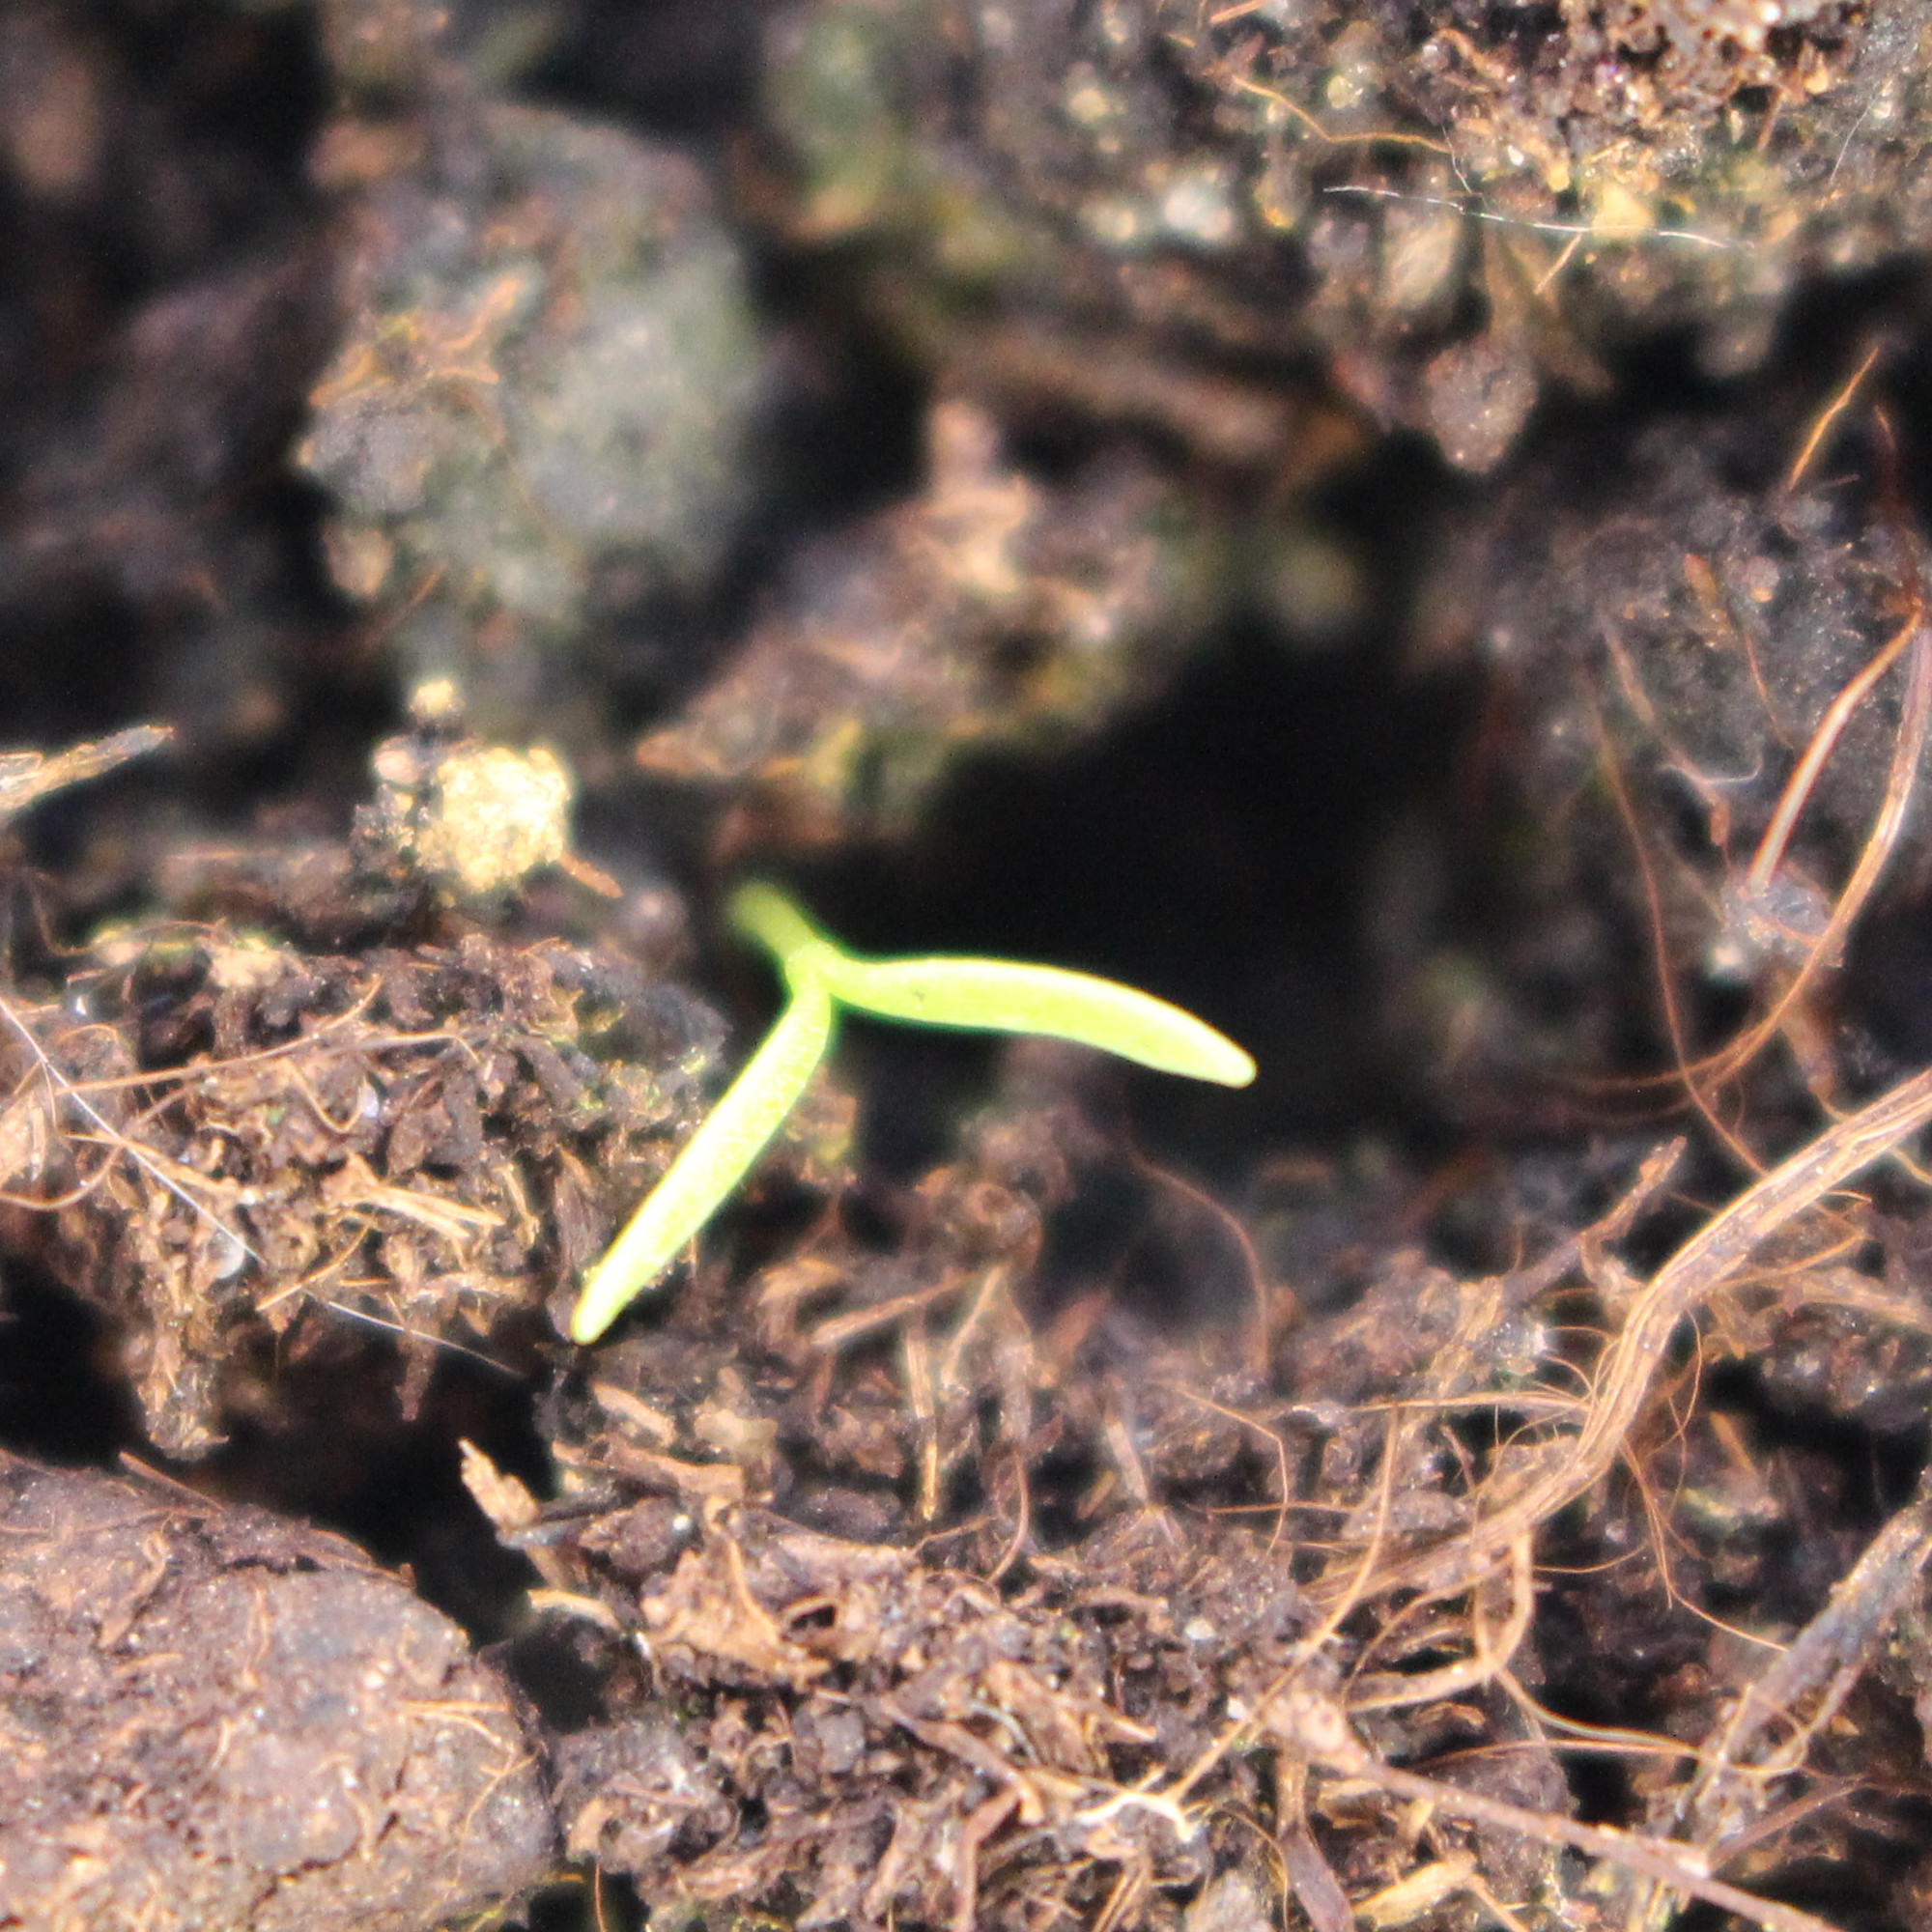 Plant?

Papaver rhoeas
